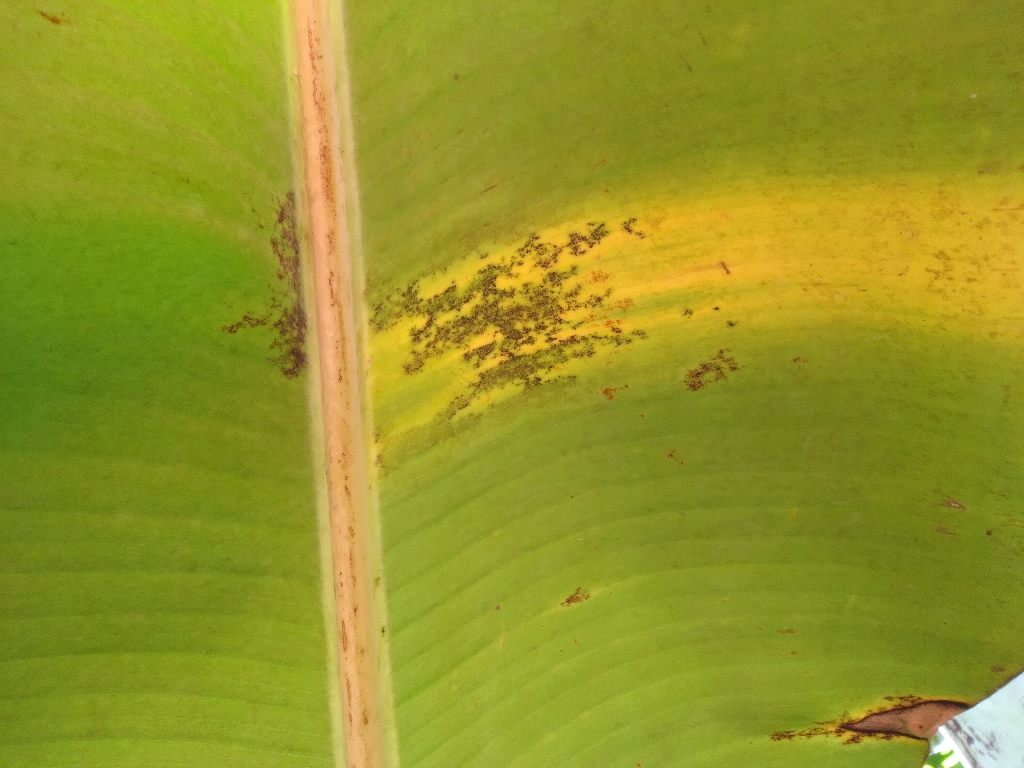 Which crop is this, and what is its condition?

banana, black sigatoka
